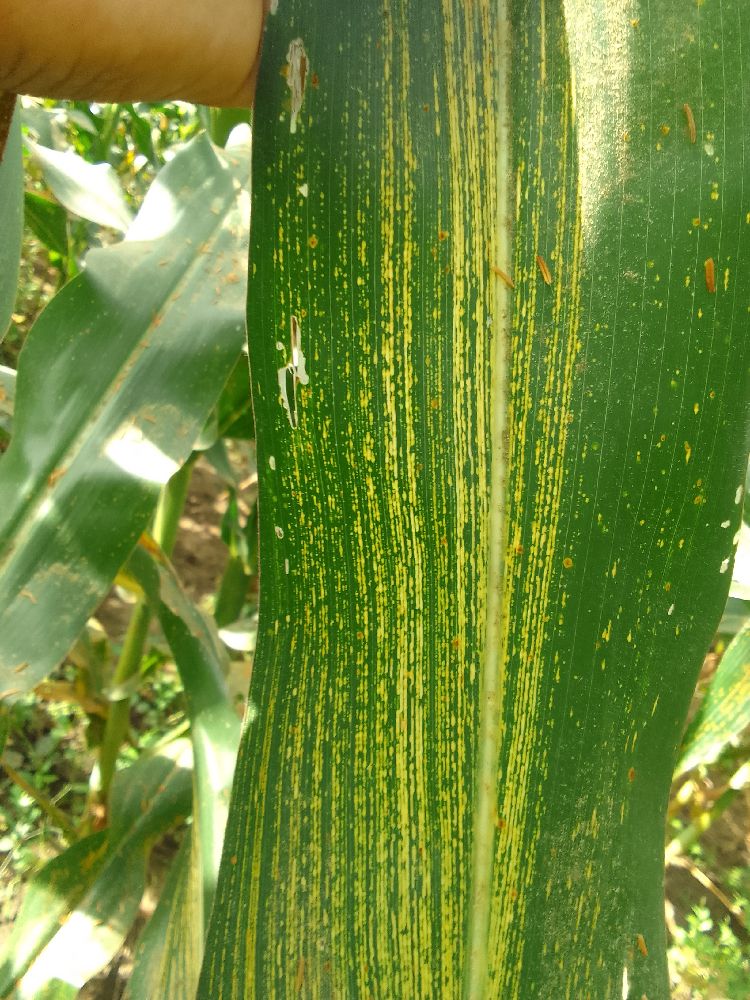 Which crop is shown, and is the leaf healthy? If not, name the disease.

maize, maize streak virus
